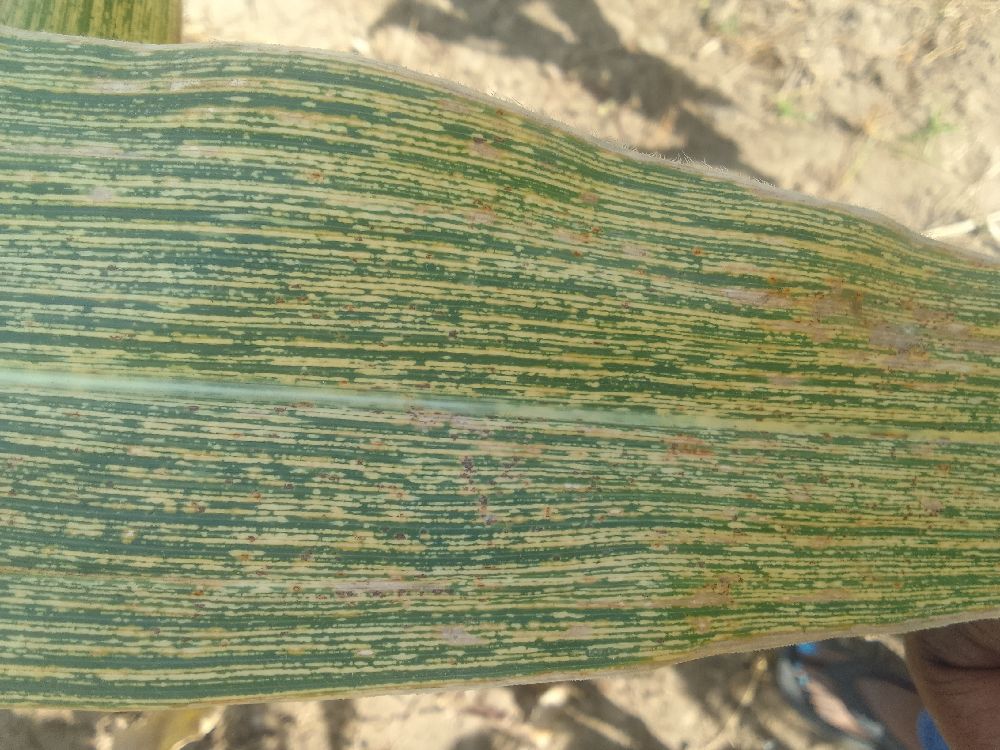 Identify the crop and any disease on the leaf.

maize, maize streak virus
